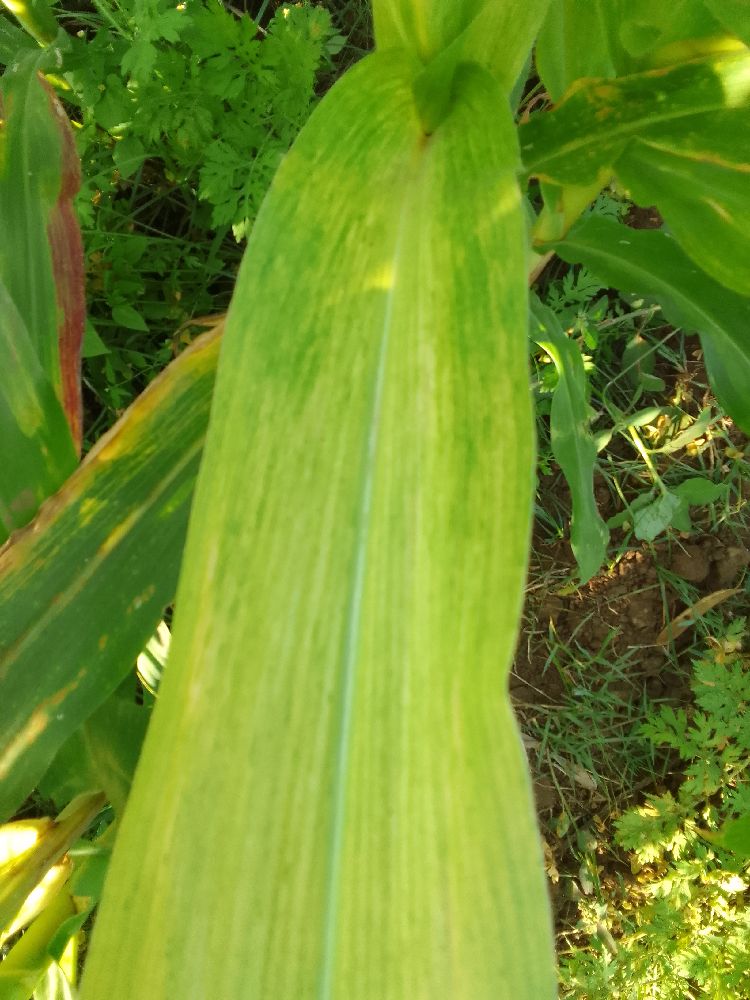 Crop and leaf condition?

maize, maize lethal necrosis
